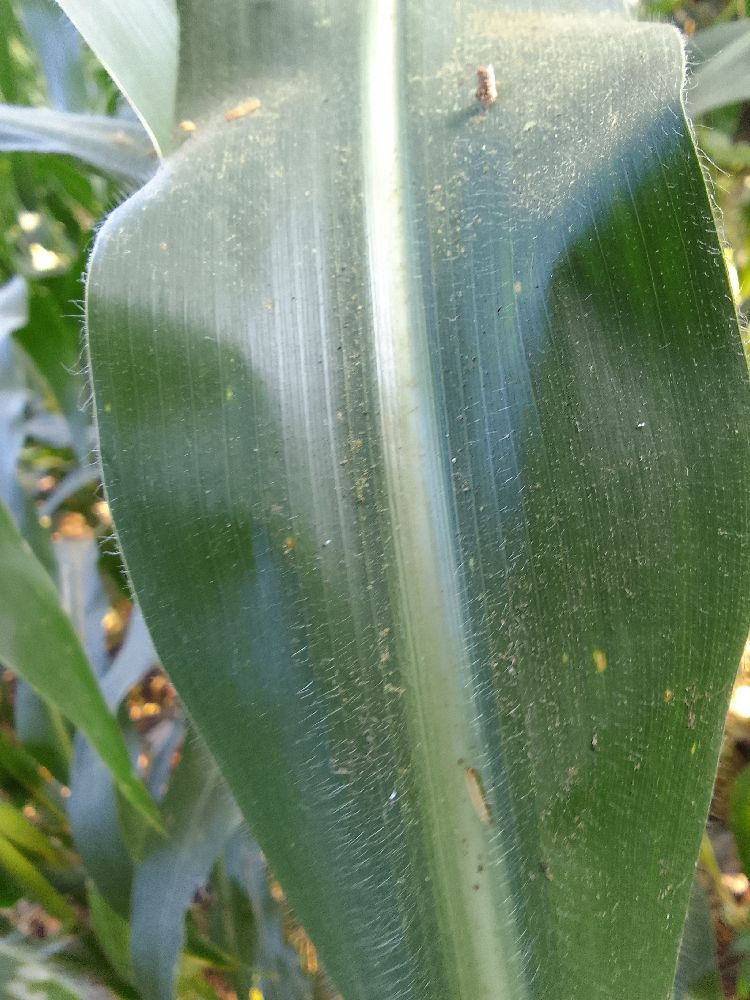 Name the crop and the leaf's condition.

maize, healthy
